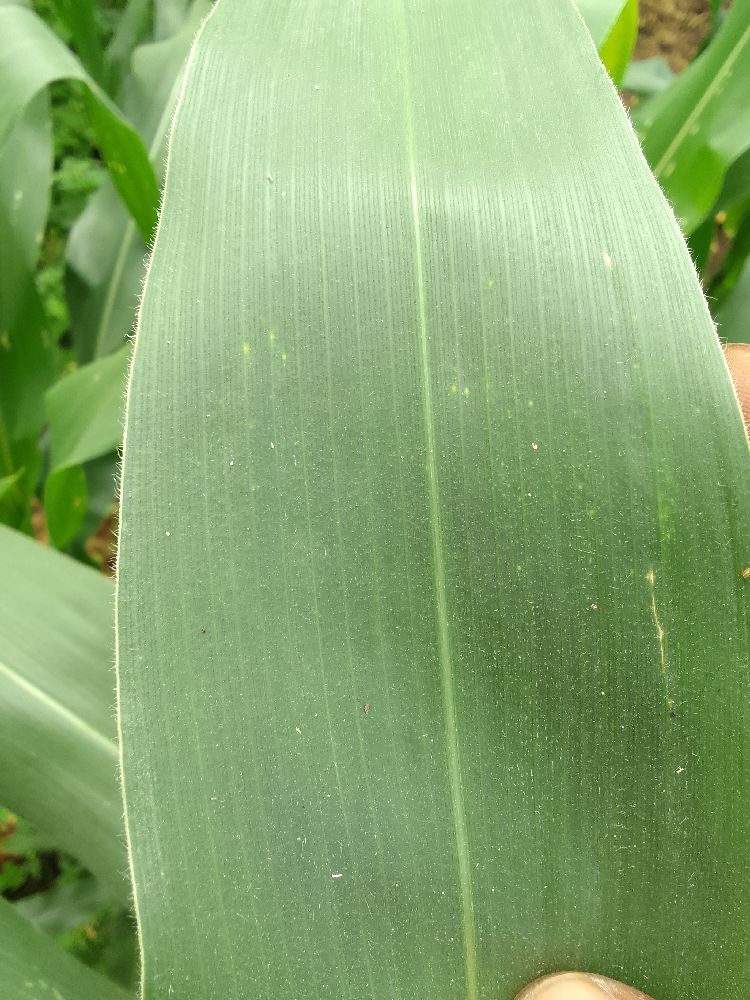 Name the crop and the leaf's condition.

maize, healthy
